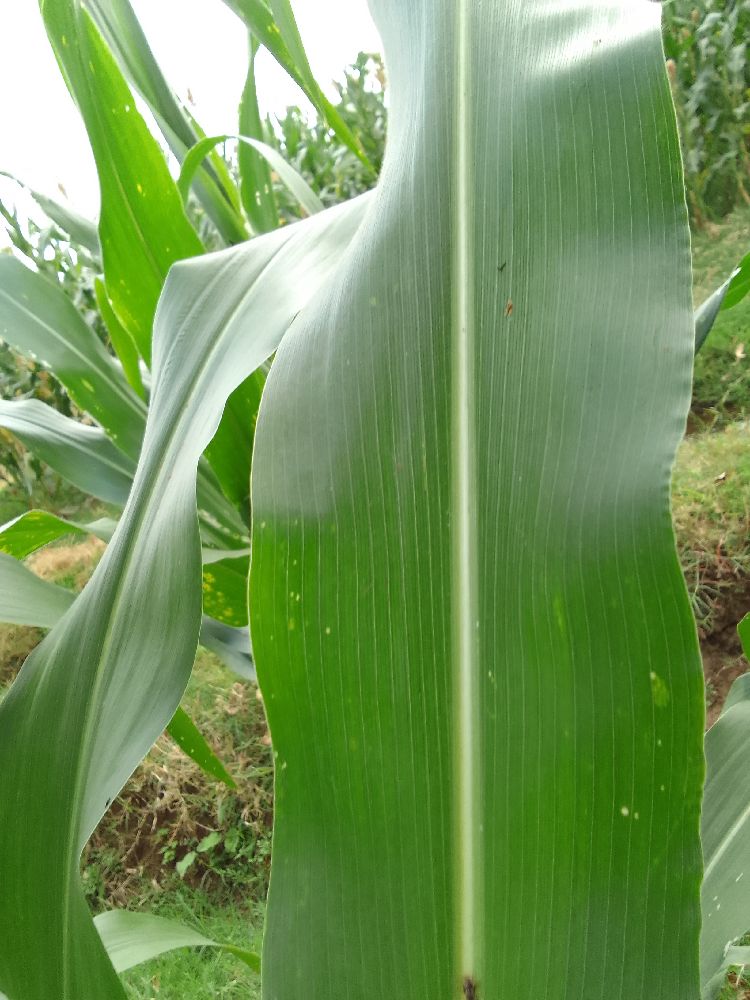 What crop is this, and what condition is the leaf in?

maize, healthy
